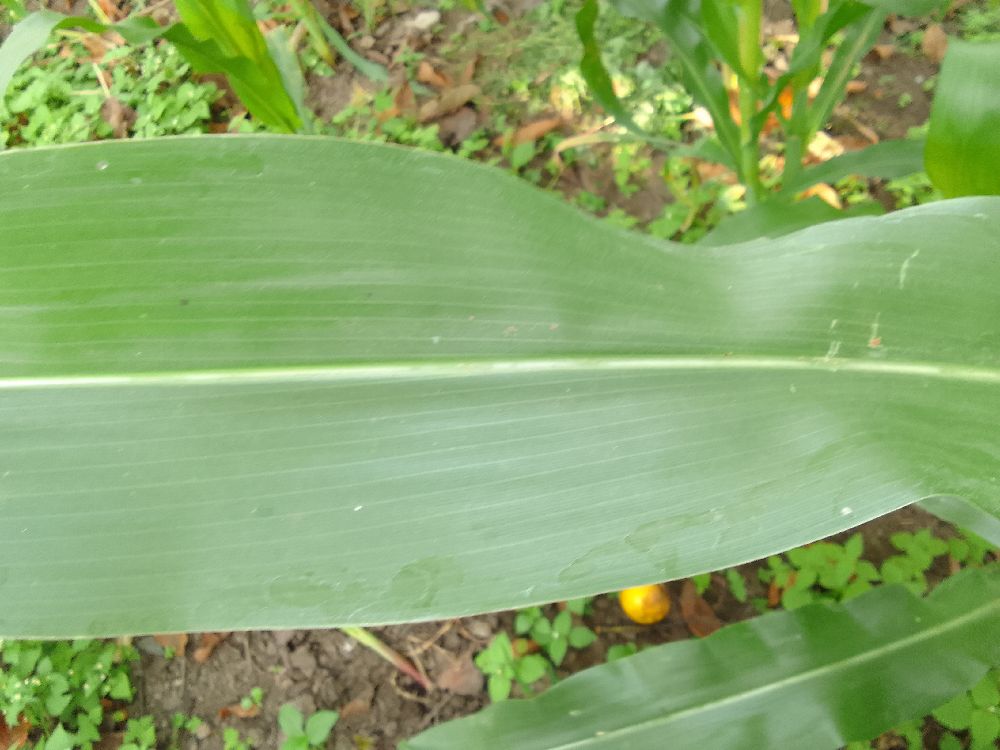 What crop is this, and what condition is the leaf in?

maize, healthy
